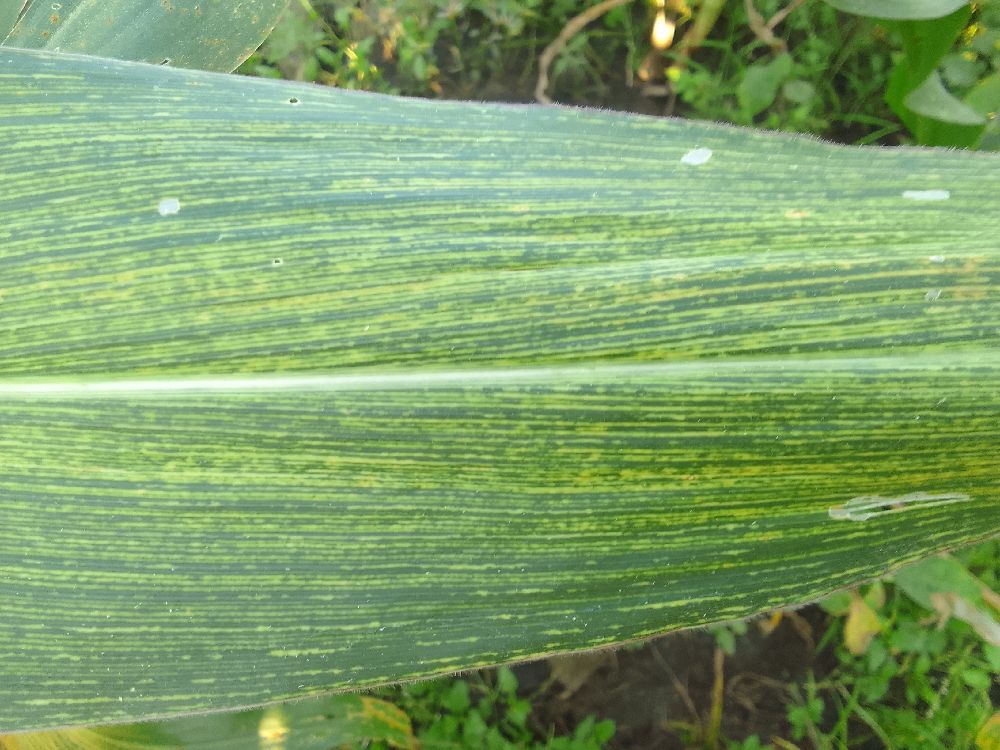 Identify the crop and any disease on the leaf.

maize, maize streak virus
